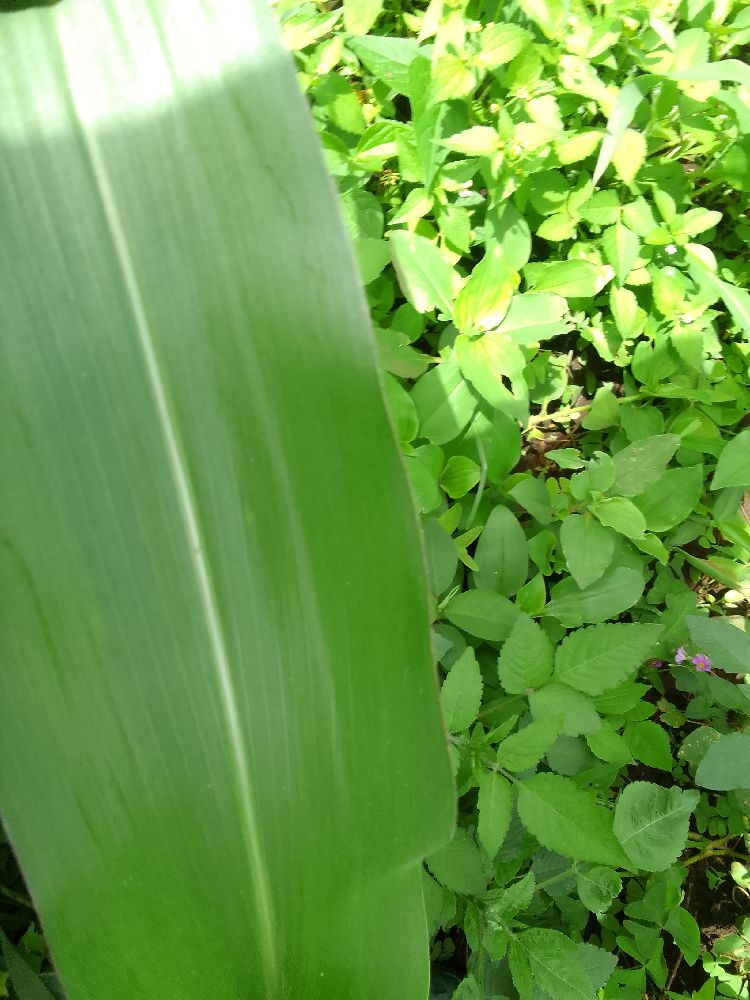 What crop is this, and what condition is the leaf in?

maize, healthy
